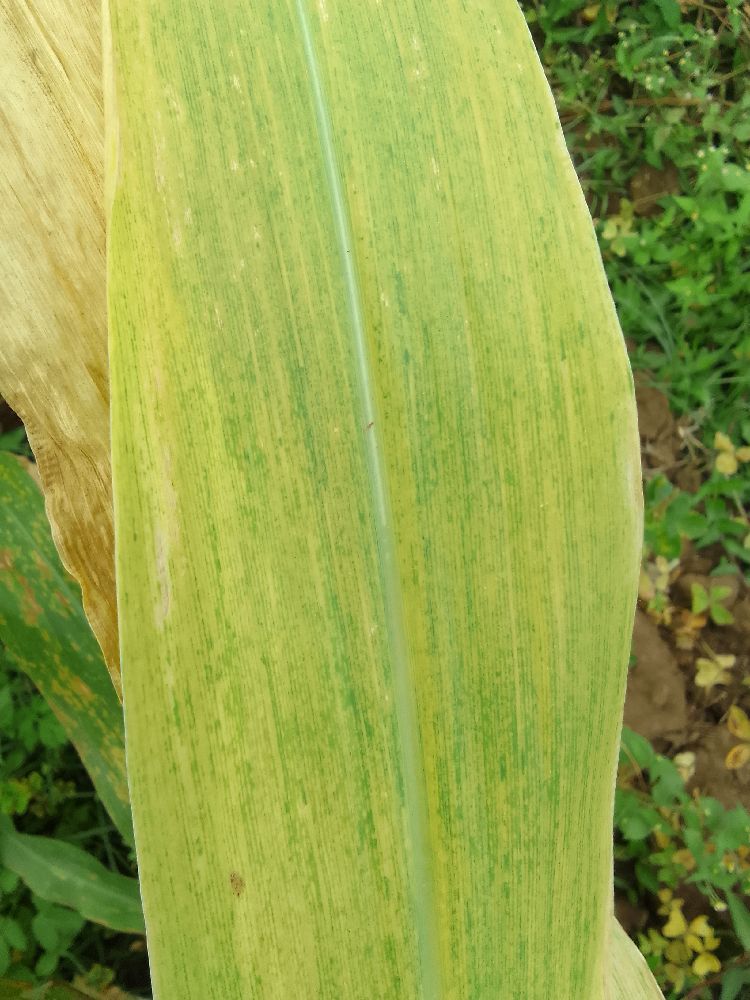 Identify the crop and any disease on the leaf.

maize, maize lethal necrosis
